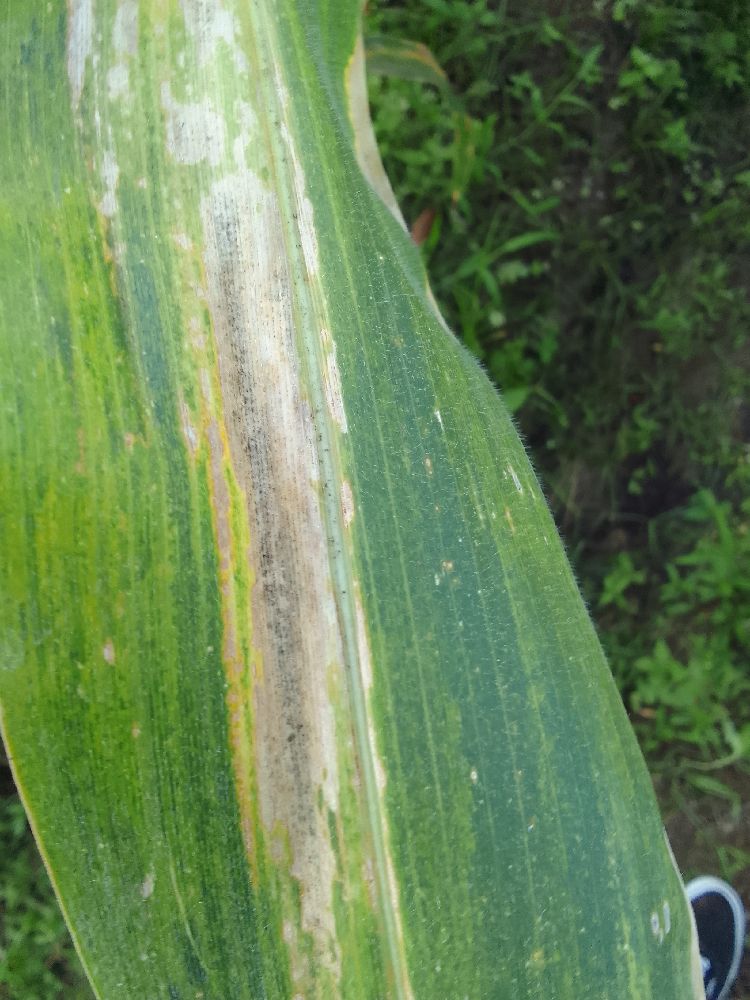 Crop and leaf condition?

maize, maize lethal necrosis
